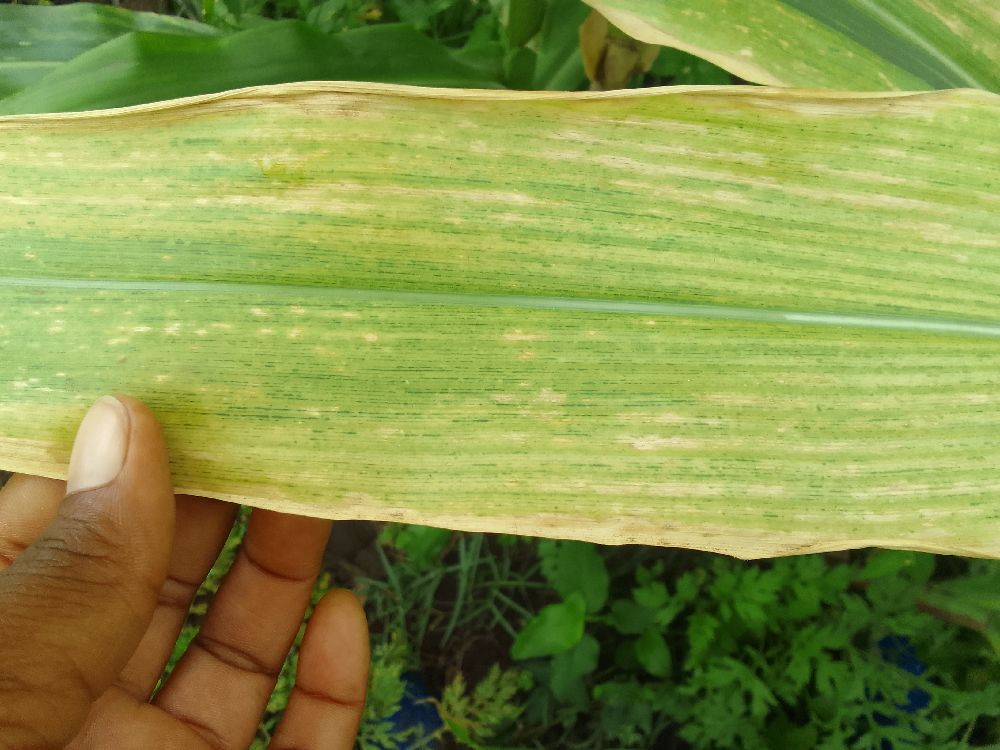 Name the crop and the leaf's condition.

maize, maize lethal necrosis
